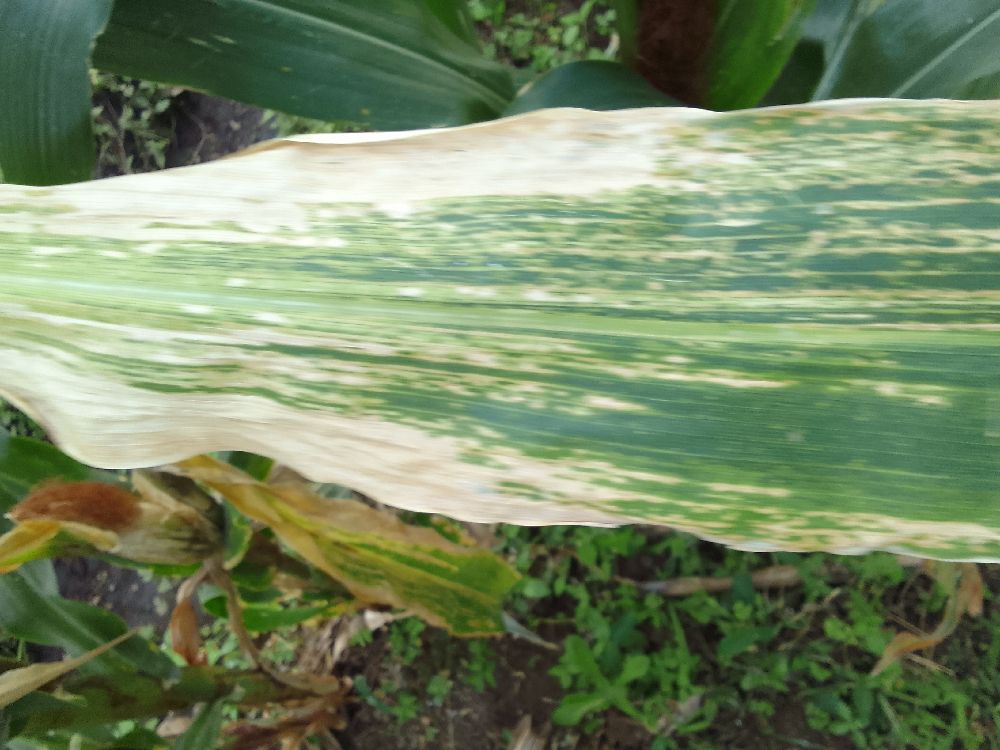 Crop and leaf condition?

maize, maize lethal necrosis
